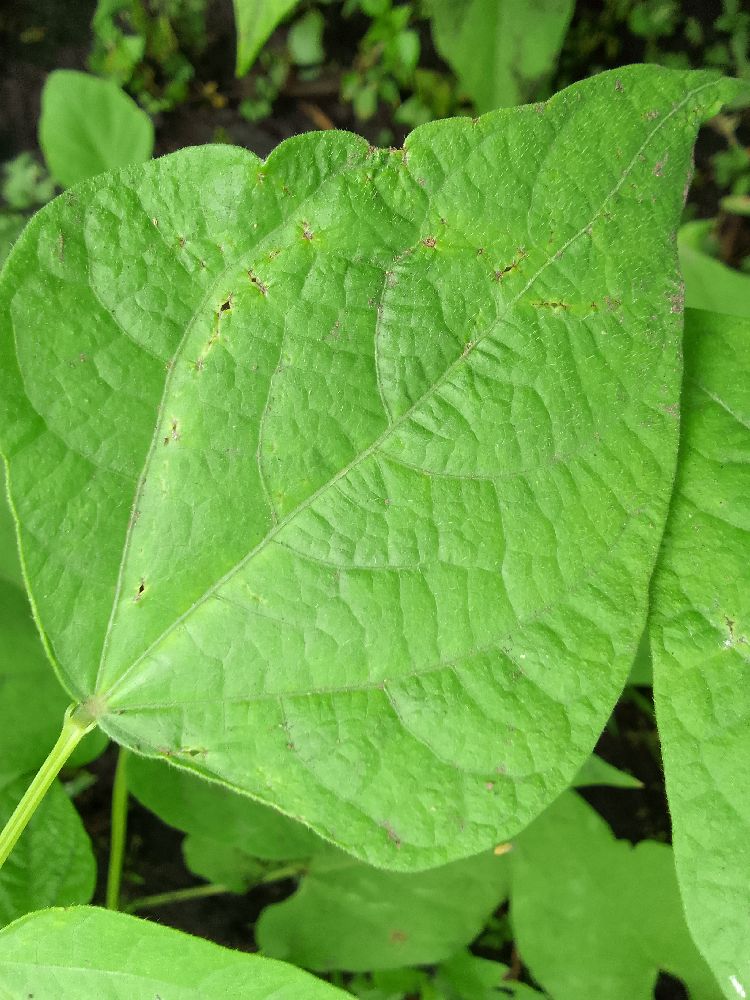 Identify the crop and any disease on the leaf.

common bean, healthy
